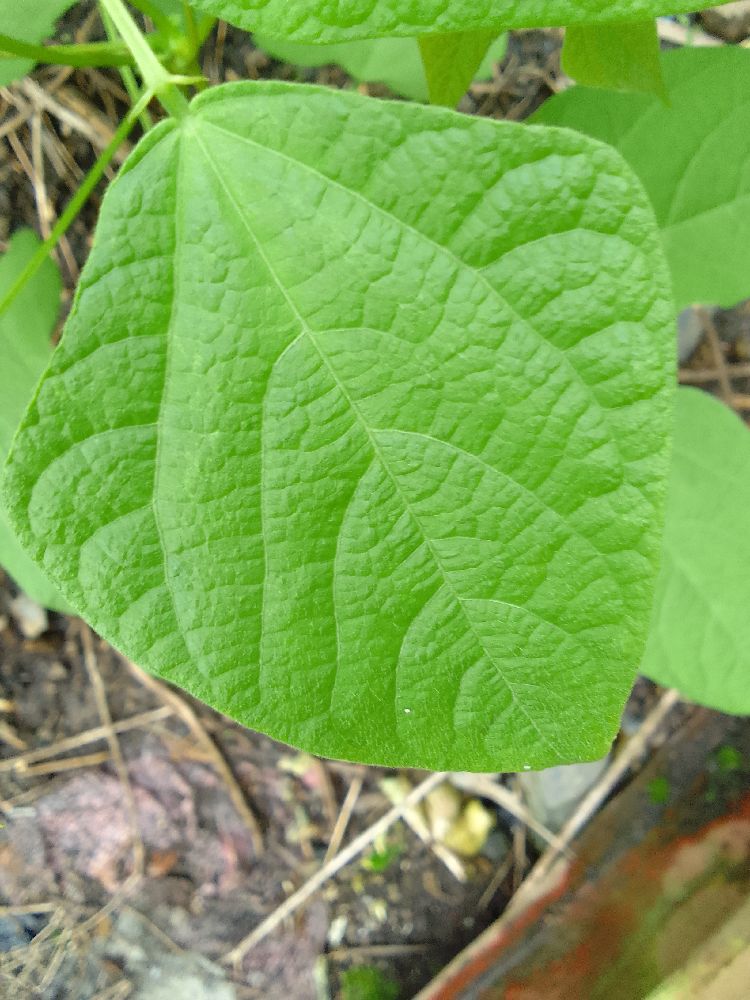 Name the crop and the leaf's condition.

common bean, healthy
